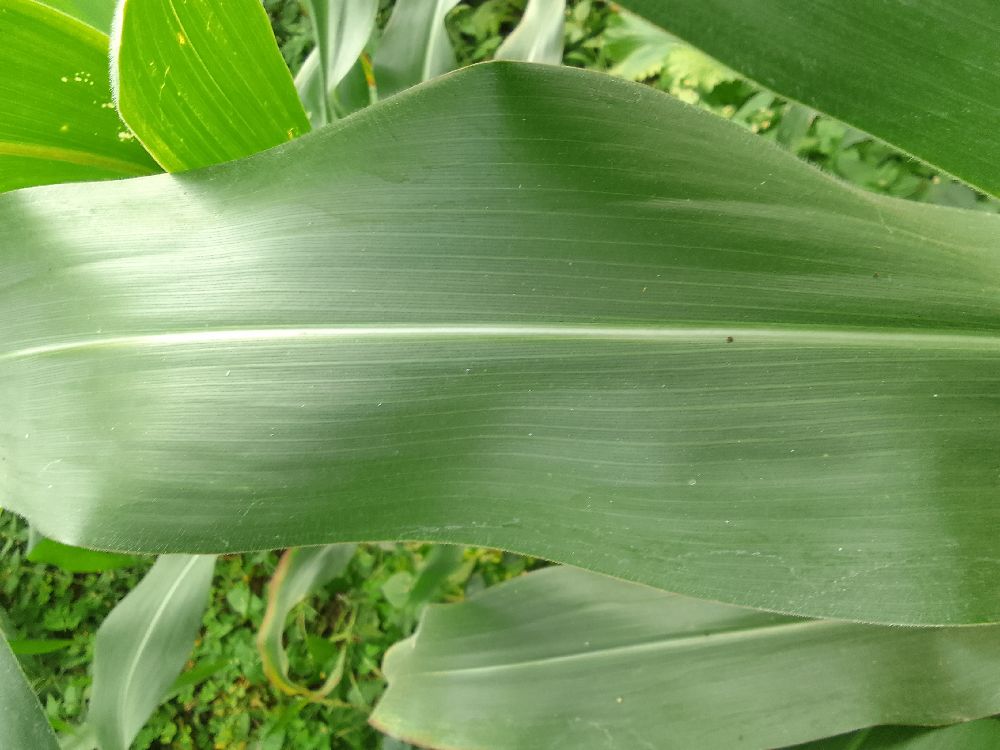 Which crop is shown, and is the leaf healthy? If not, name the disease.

maize, healthy
